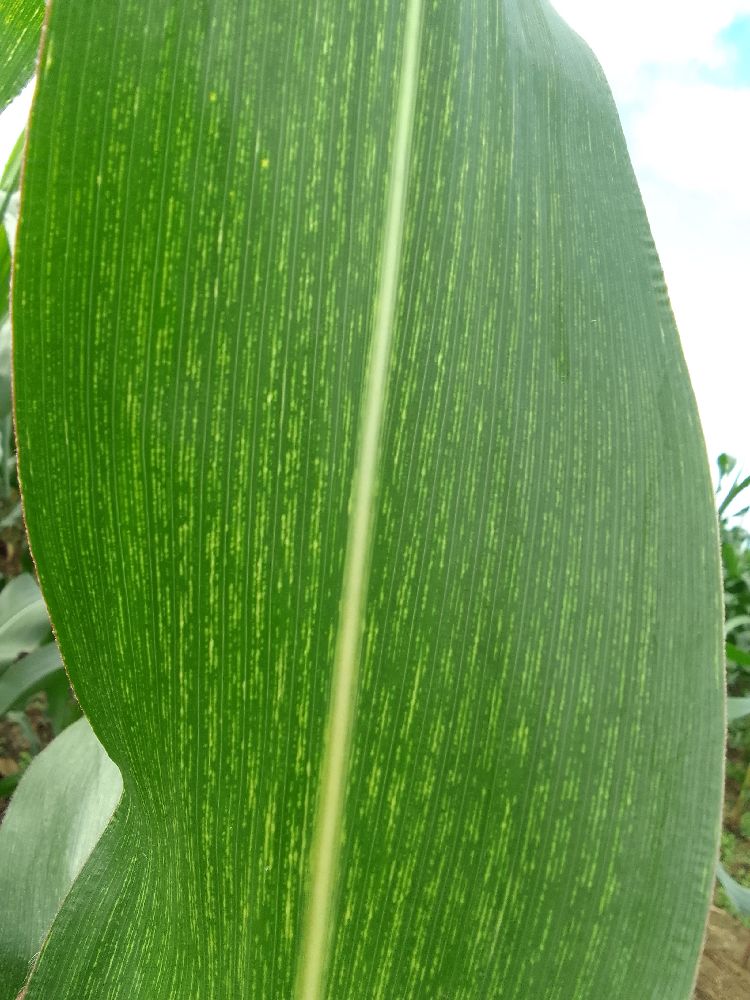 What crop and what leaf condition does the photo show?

maize, maize streak virus
